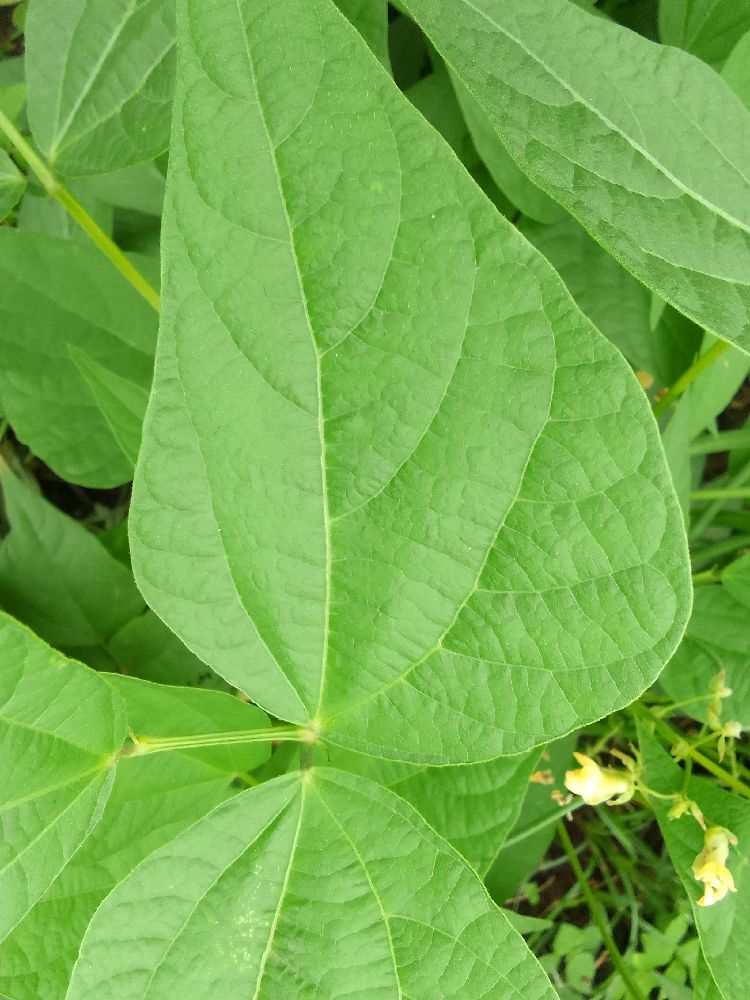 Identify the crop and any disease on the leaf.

common bean, healthy
